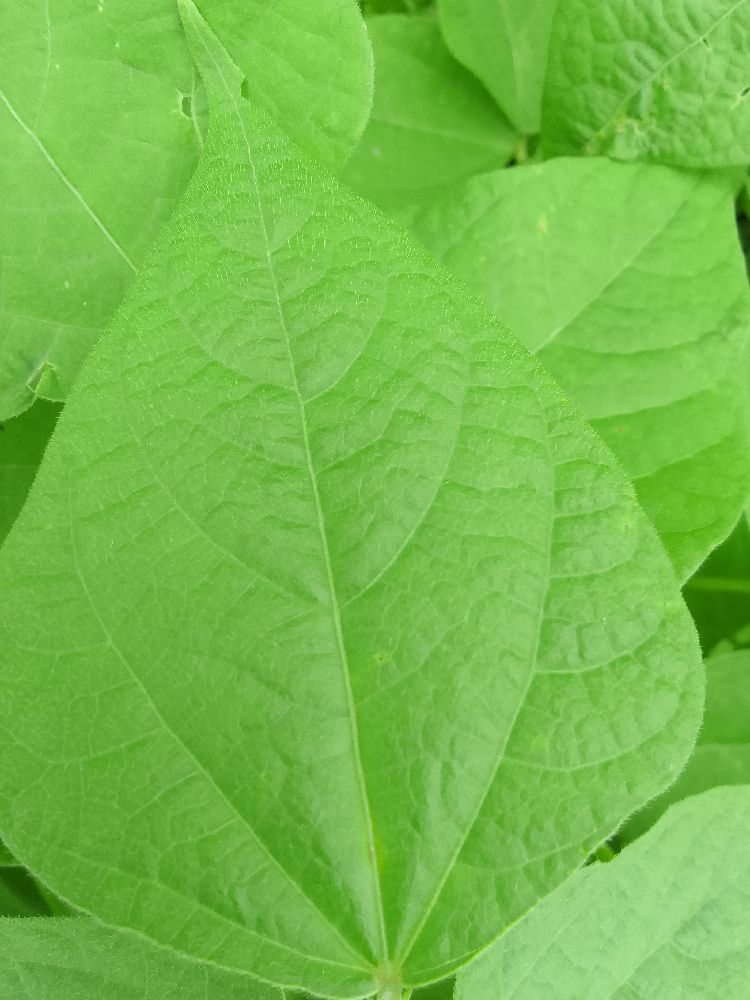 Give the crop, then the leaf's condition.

common bean, healthy
